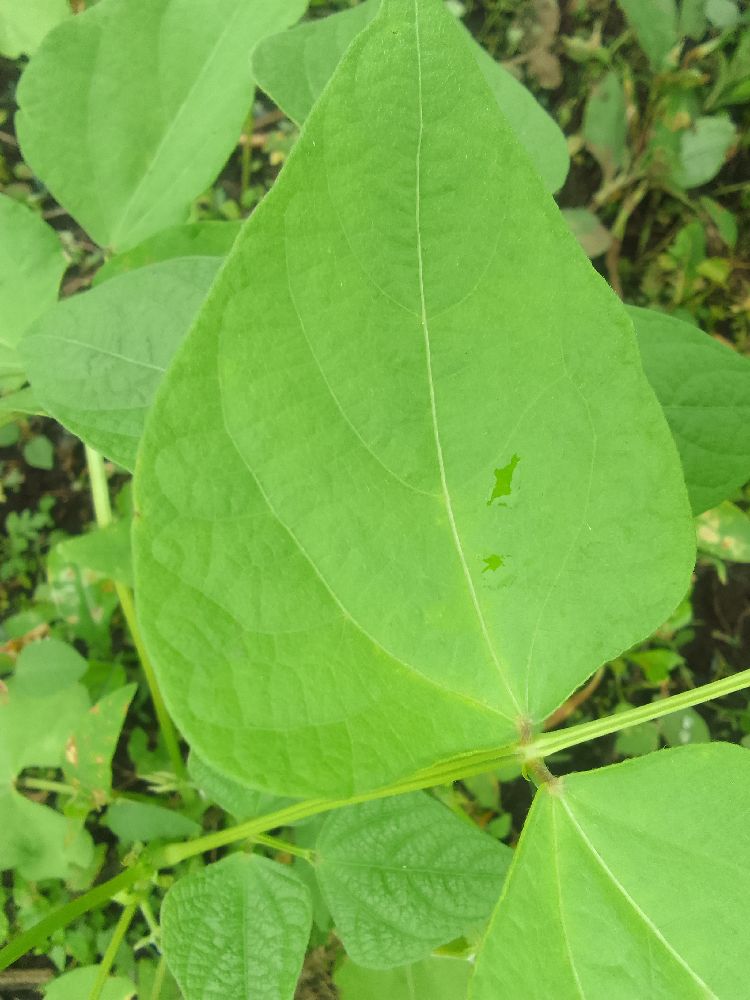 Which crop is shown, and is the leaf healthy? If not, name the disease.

common bean, healthy
